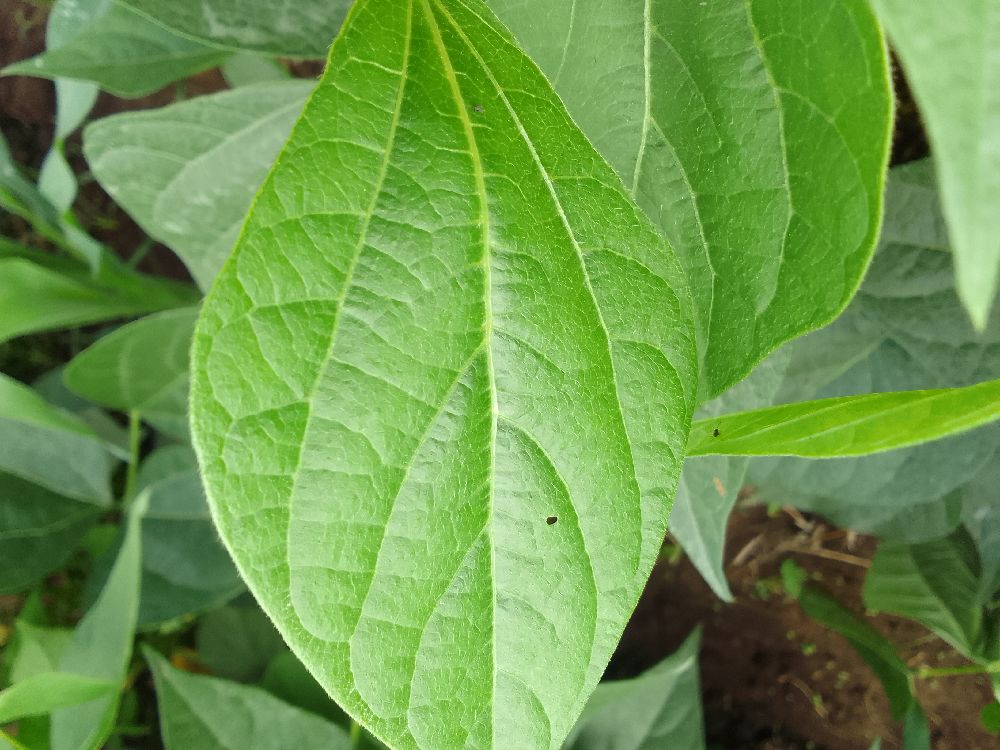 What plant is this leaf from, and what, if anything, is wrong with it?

common bean, healthy
